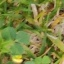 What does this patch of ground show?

unstructured weed
